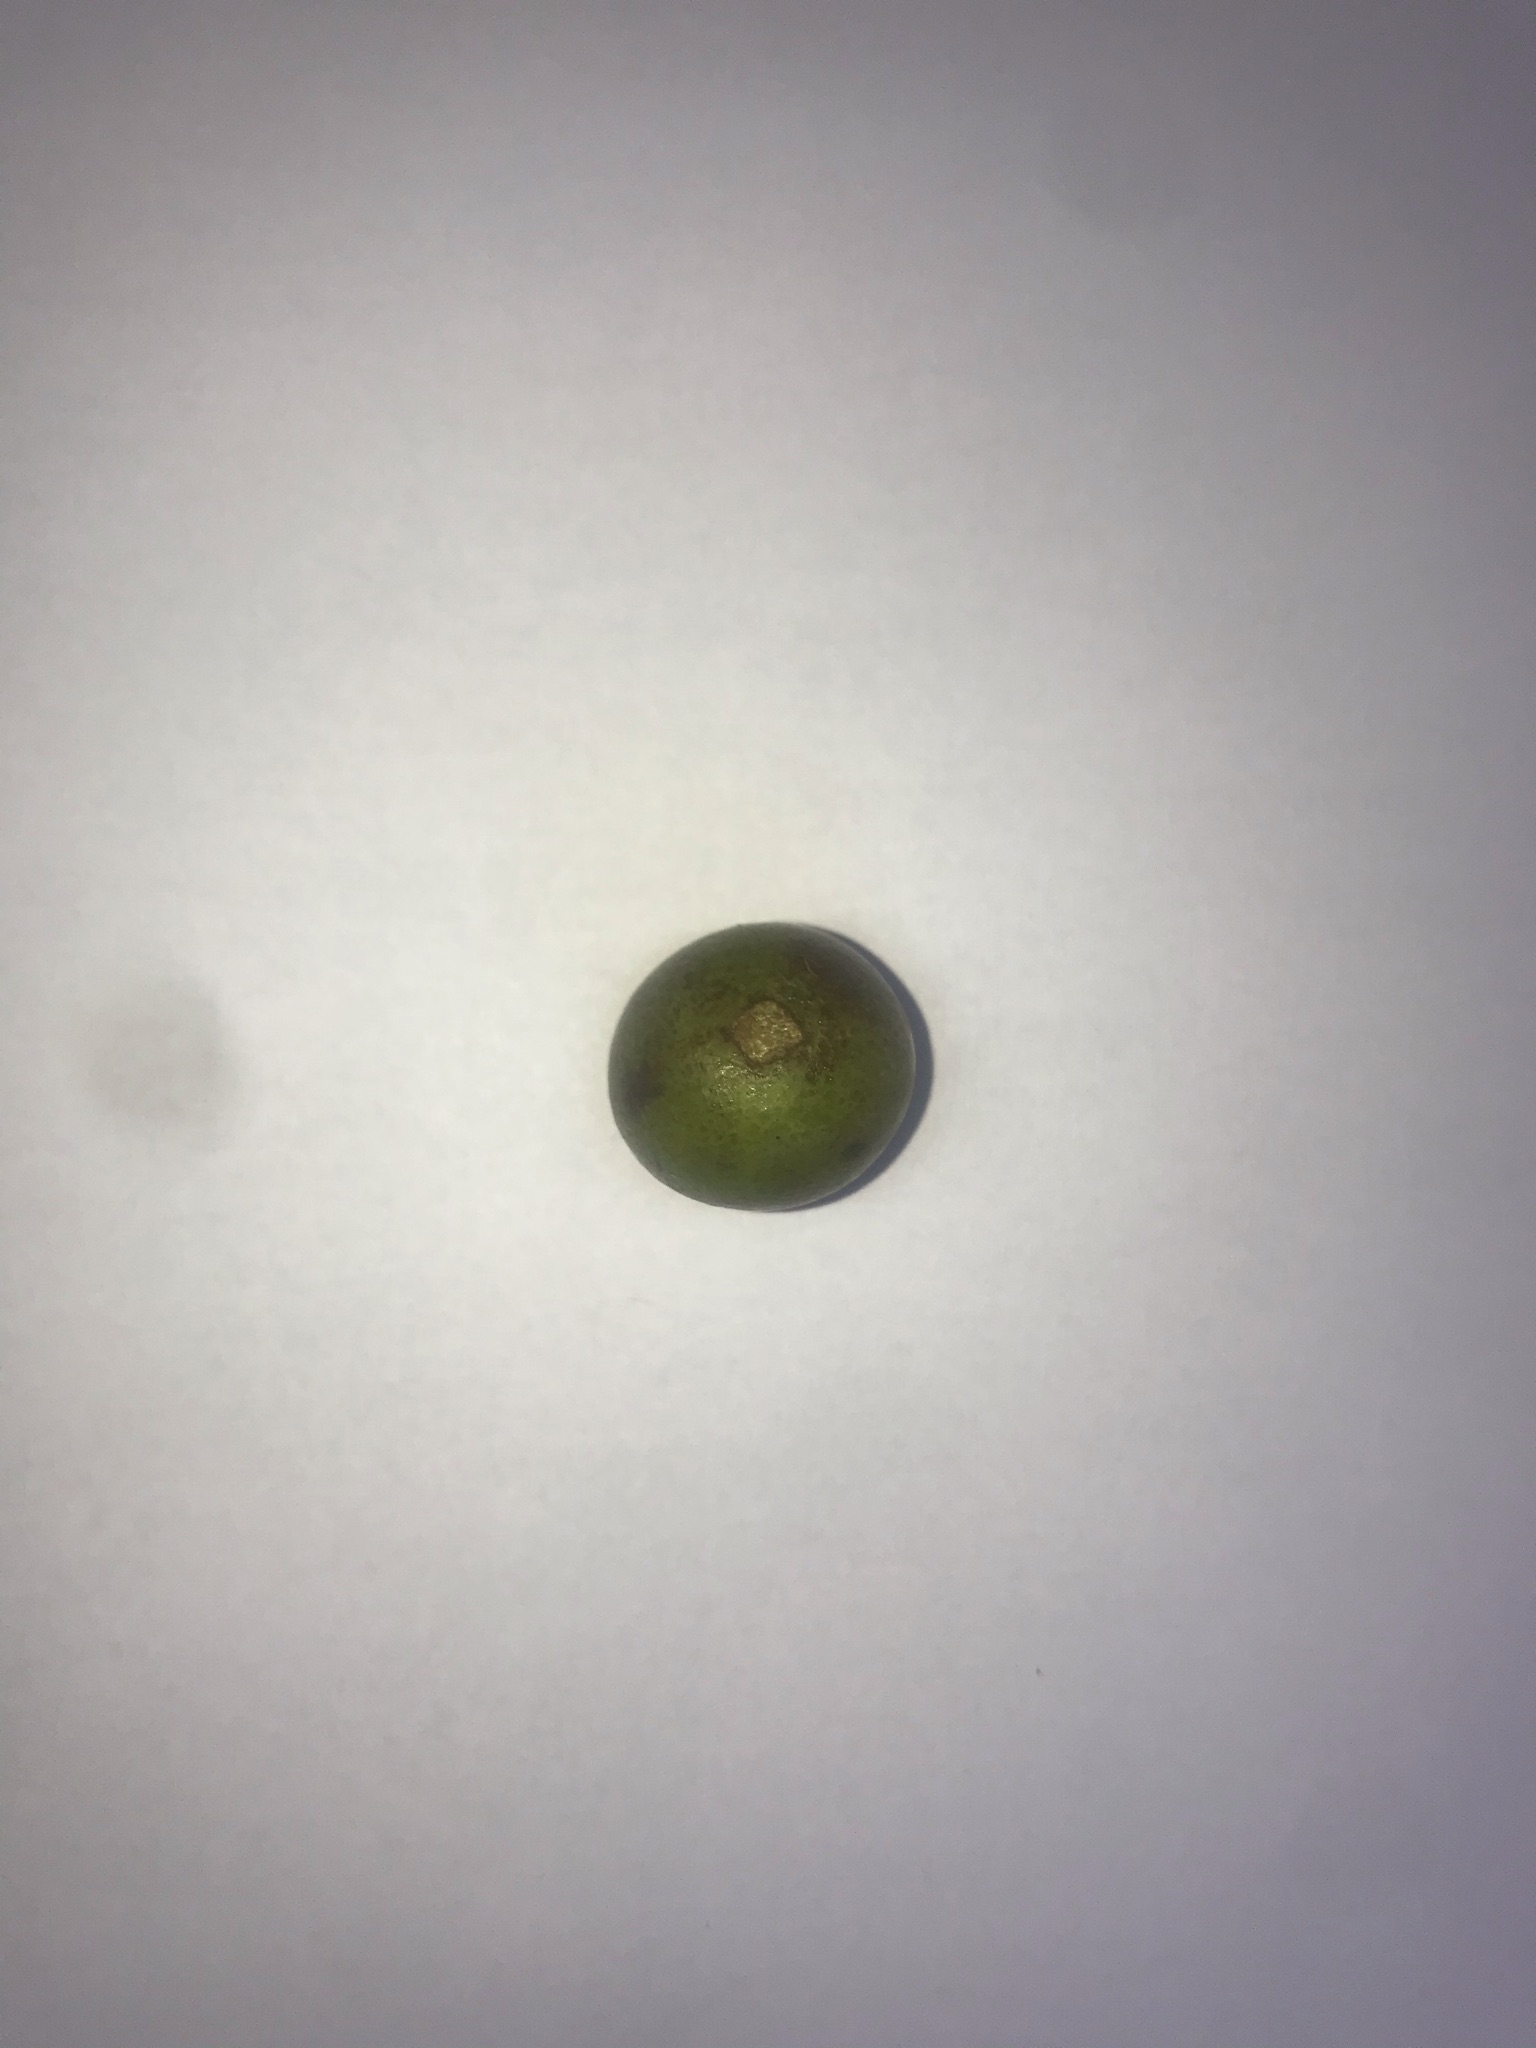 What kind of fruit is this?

gabiroba
